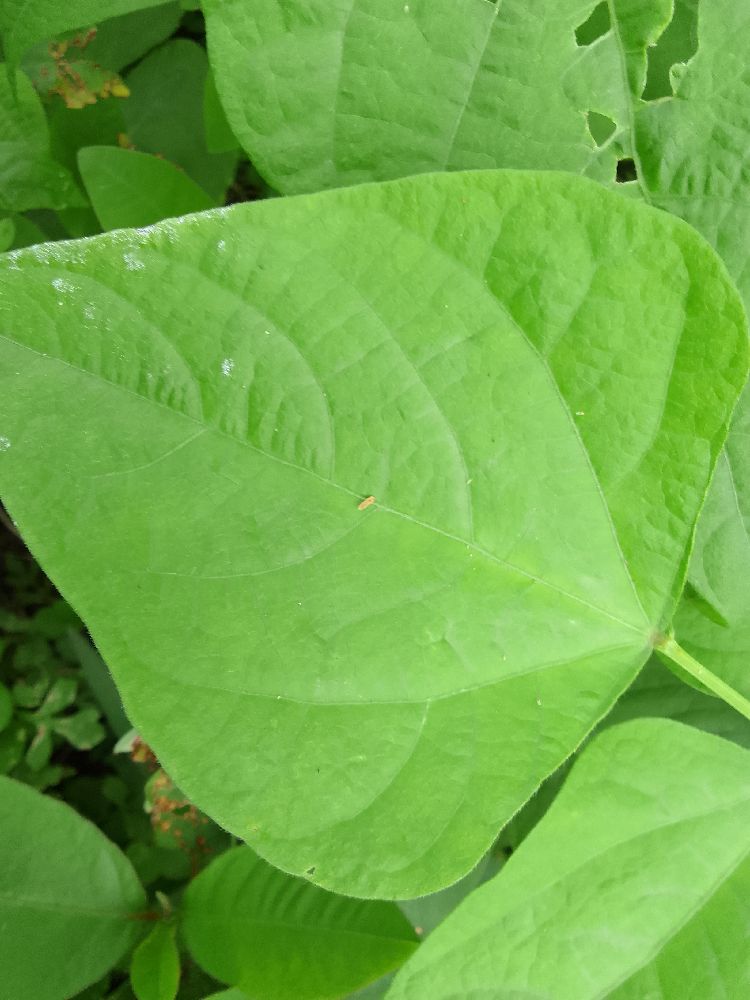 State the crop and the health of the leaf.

common bean, healthy
